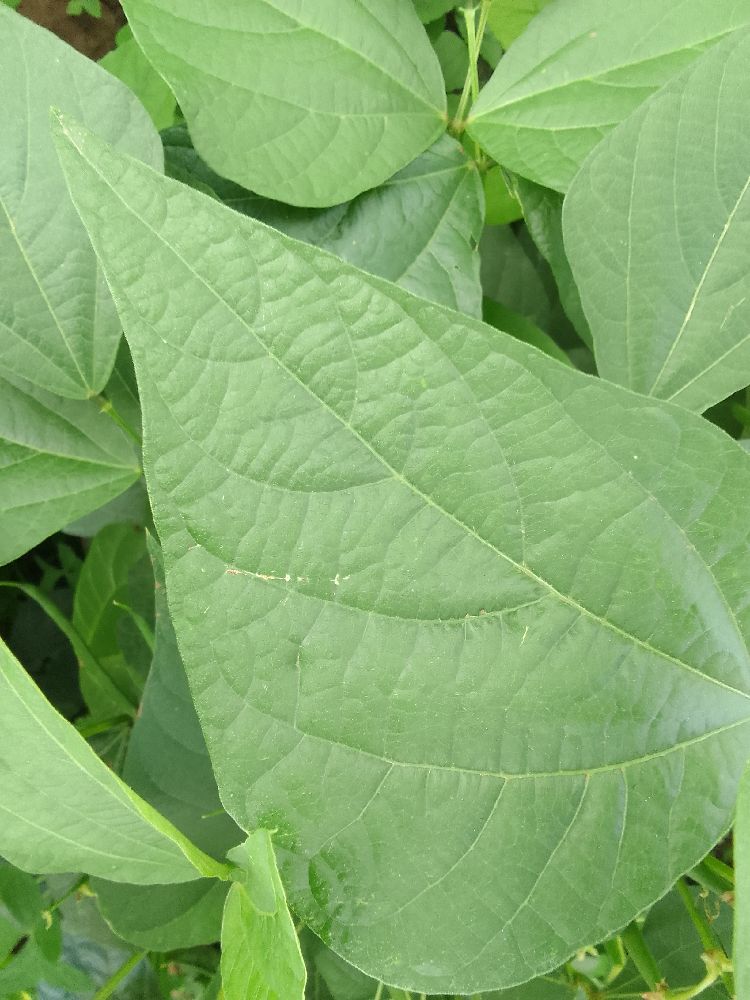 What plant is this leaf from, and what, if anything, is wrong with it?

common bean, healthy
